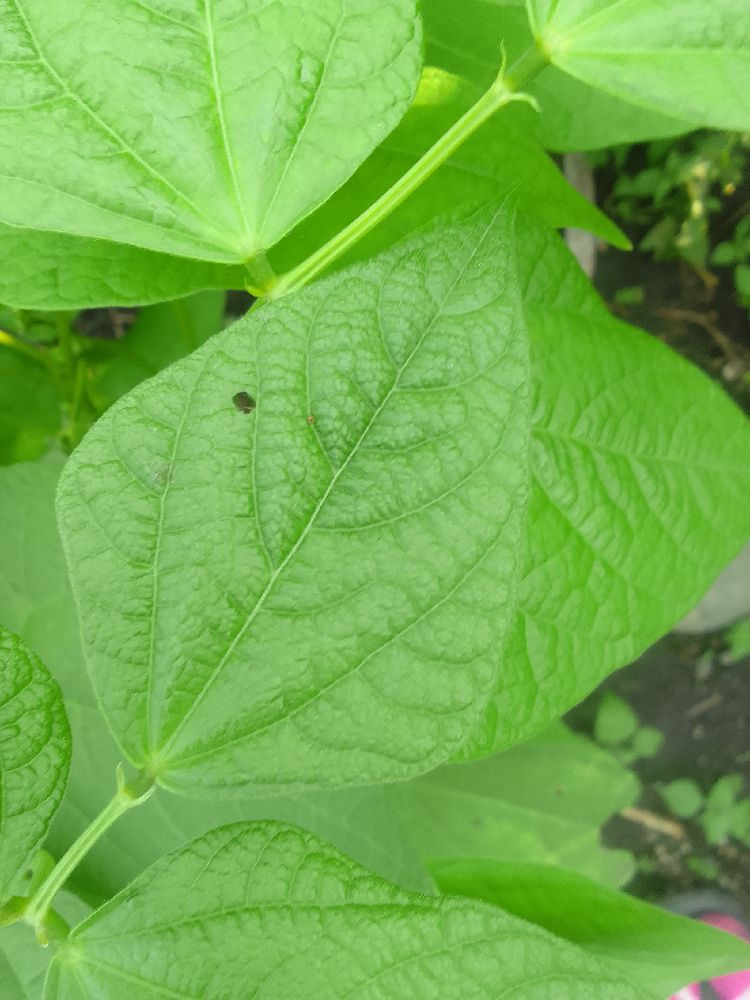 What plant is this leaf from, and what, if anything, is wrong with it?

common bean, healthy
